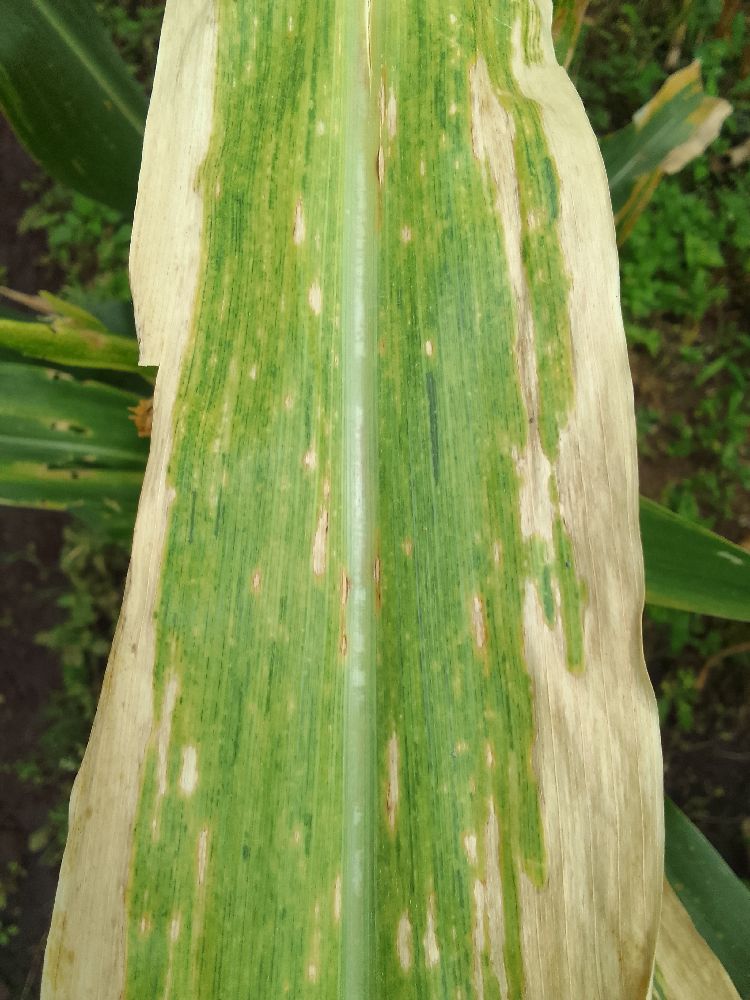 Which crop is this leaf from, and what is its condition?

maize, maize lethal necrosis
